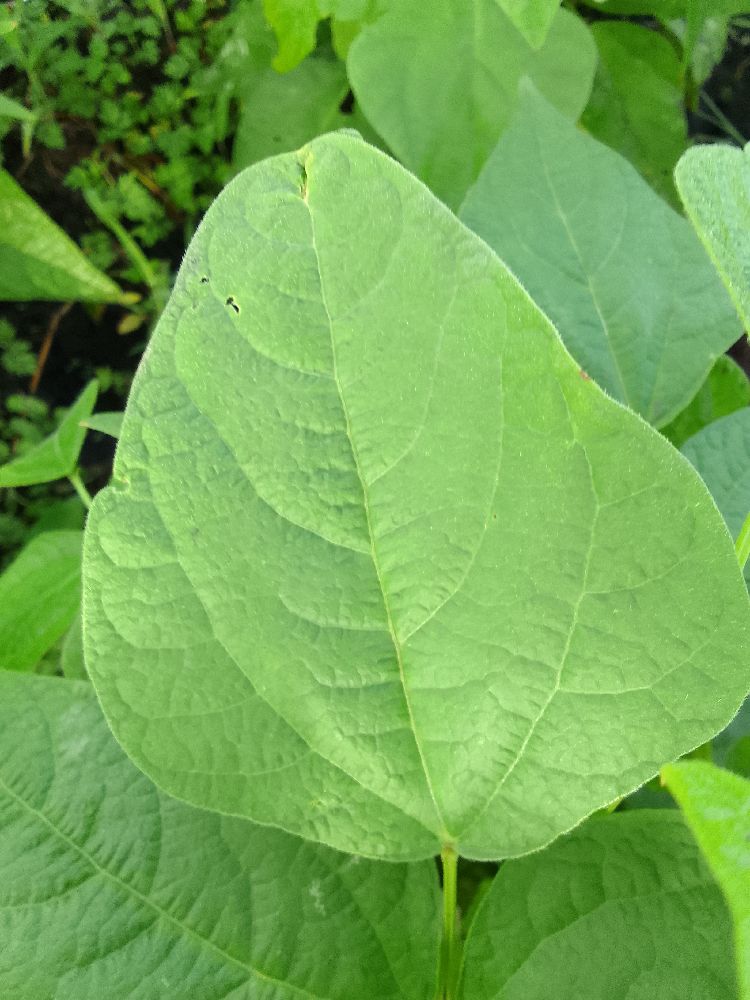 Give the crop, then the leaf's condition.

common bean, healthy
